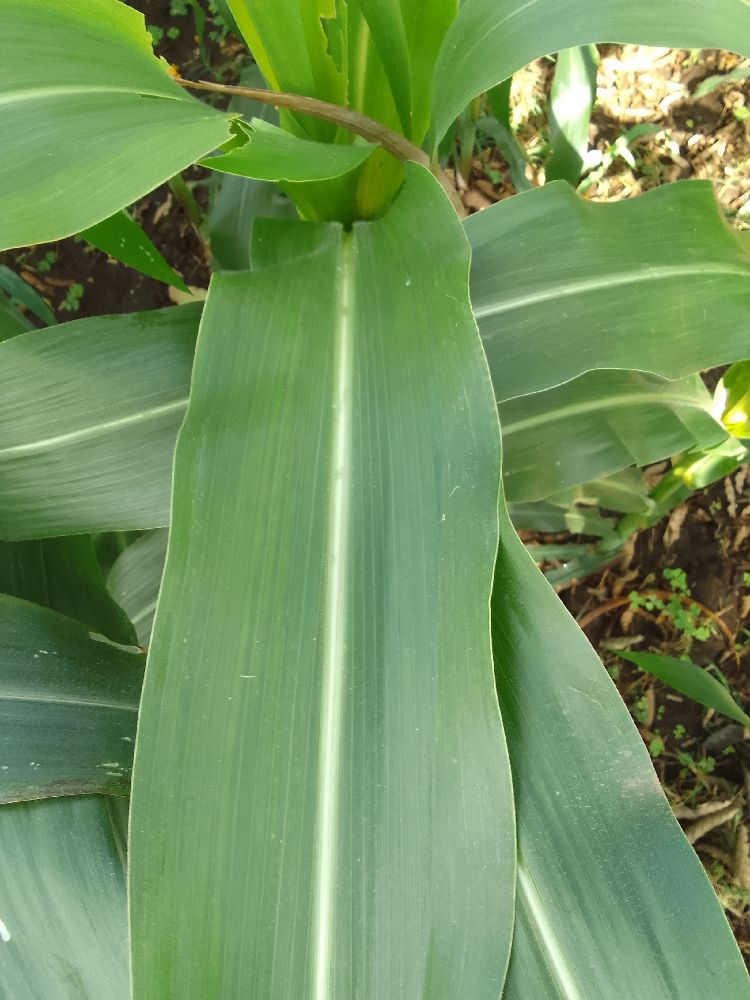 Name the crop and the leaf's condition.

maize, healthy
